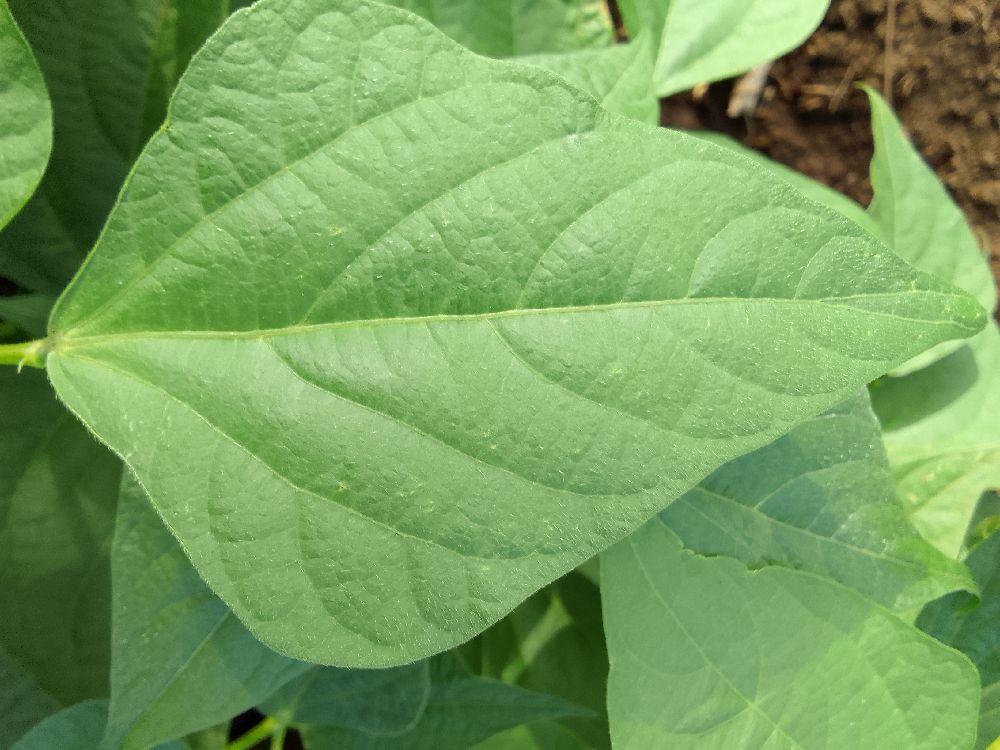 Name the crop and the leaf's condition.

common bean, healthy
